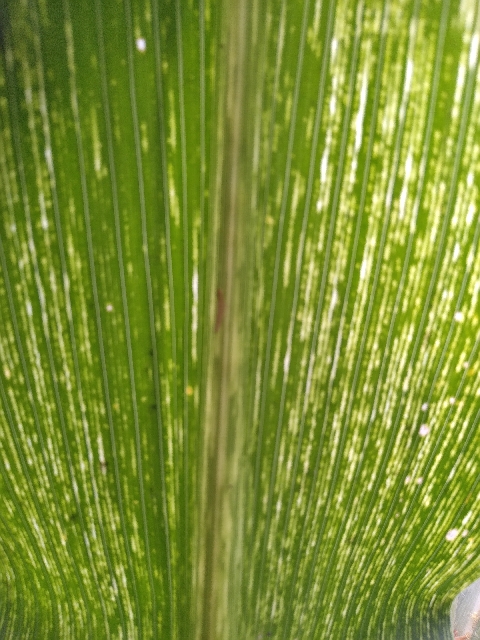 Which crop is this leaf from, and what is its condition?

maize, maize streak virus
